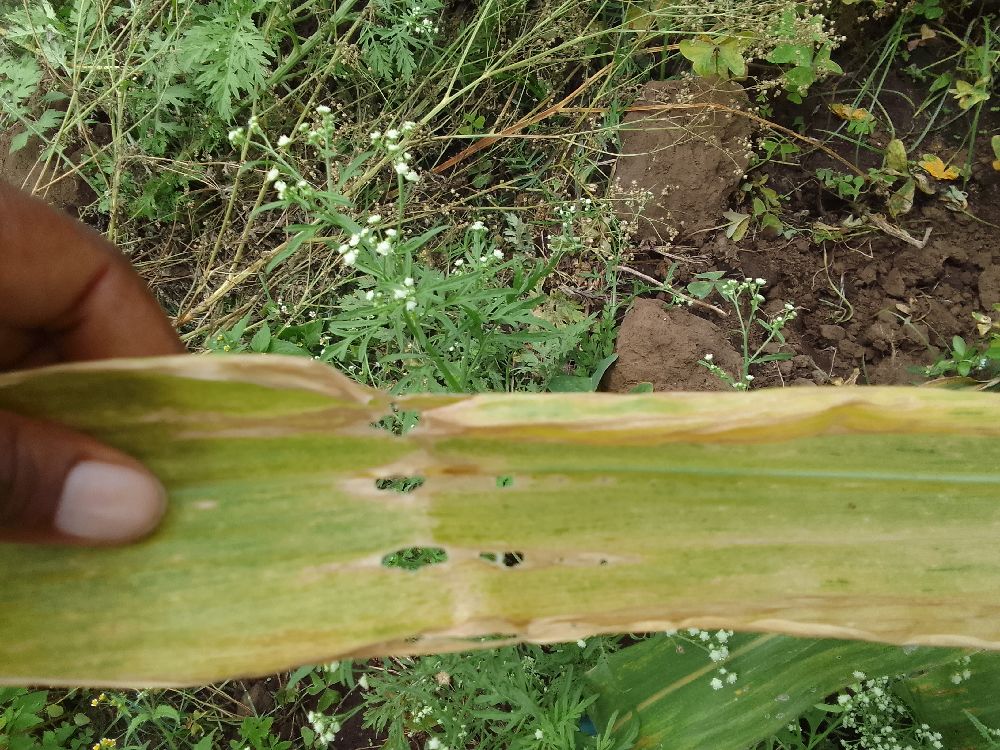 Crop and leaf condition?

maize, maize lethal necrosis
